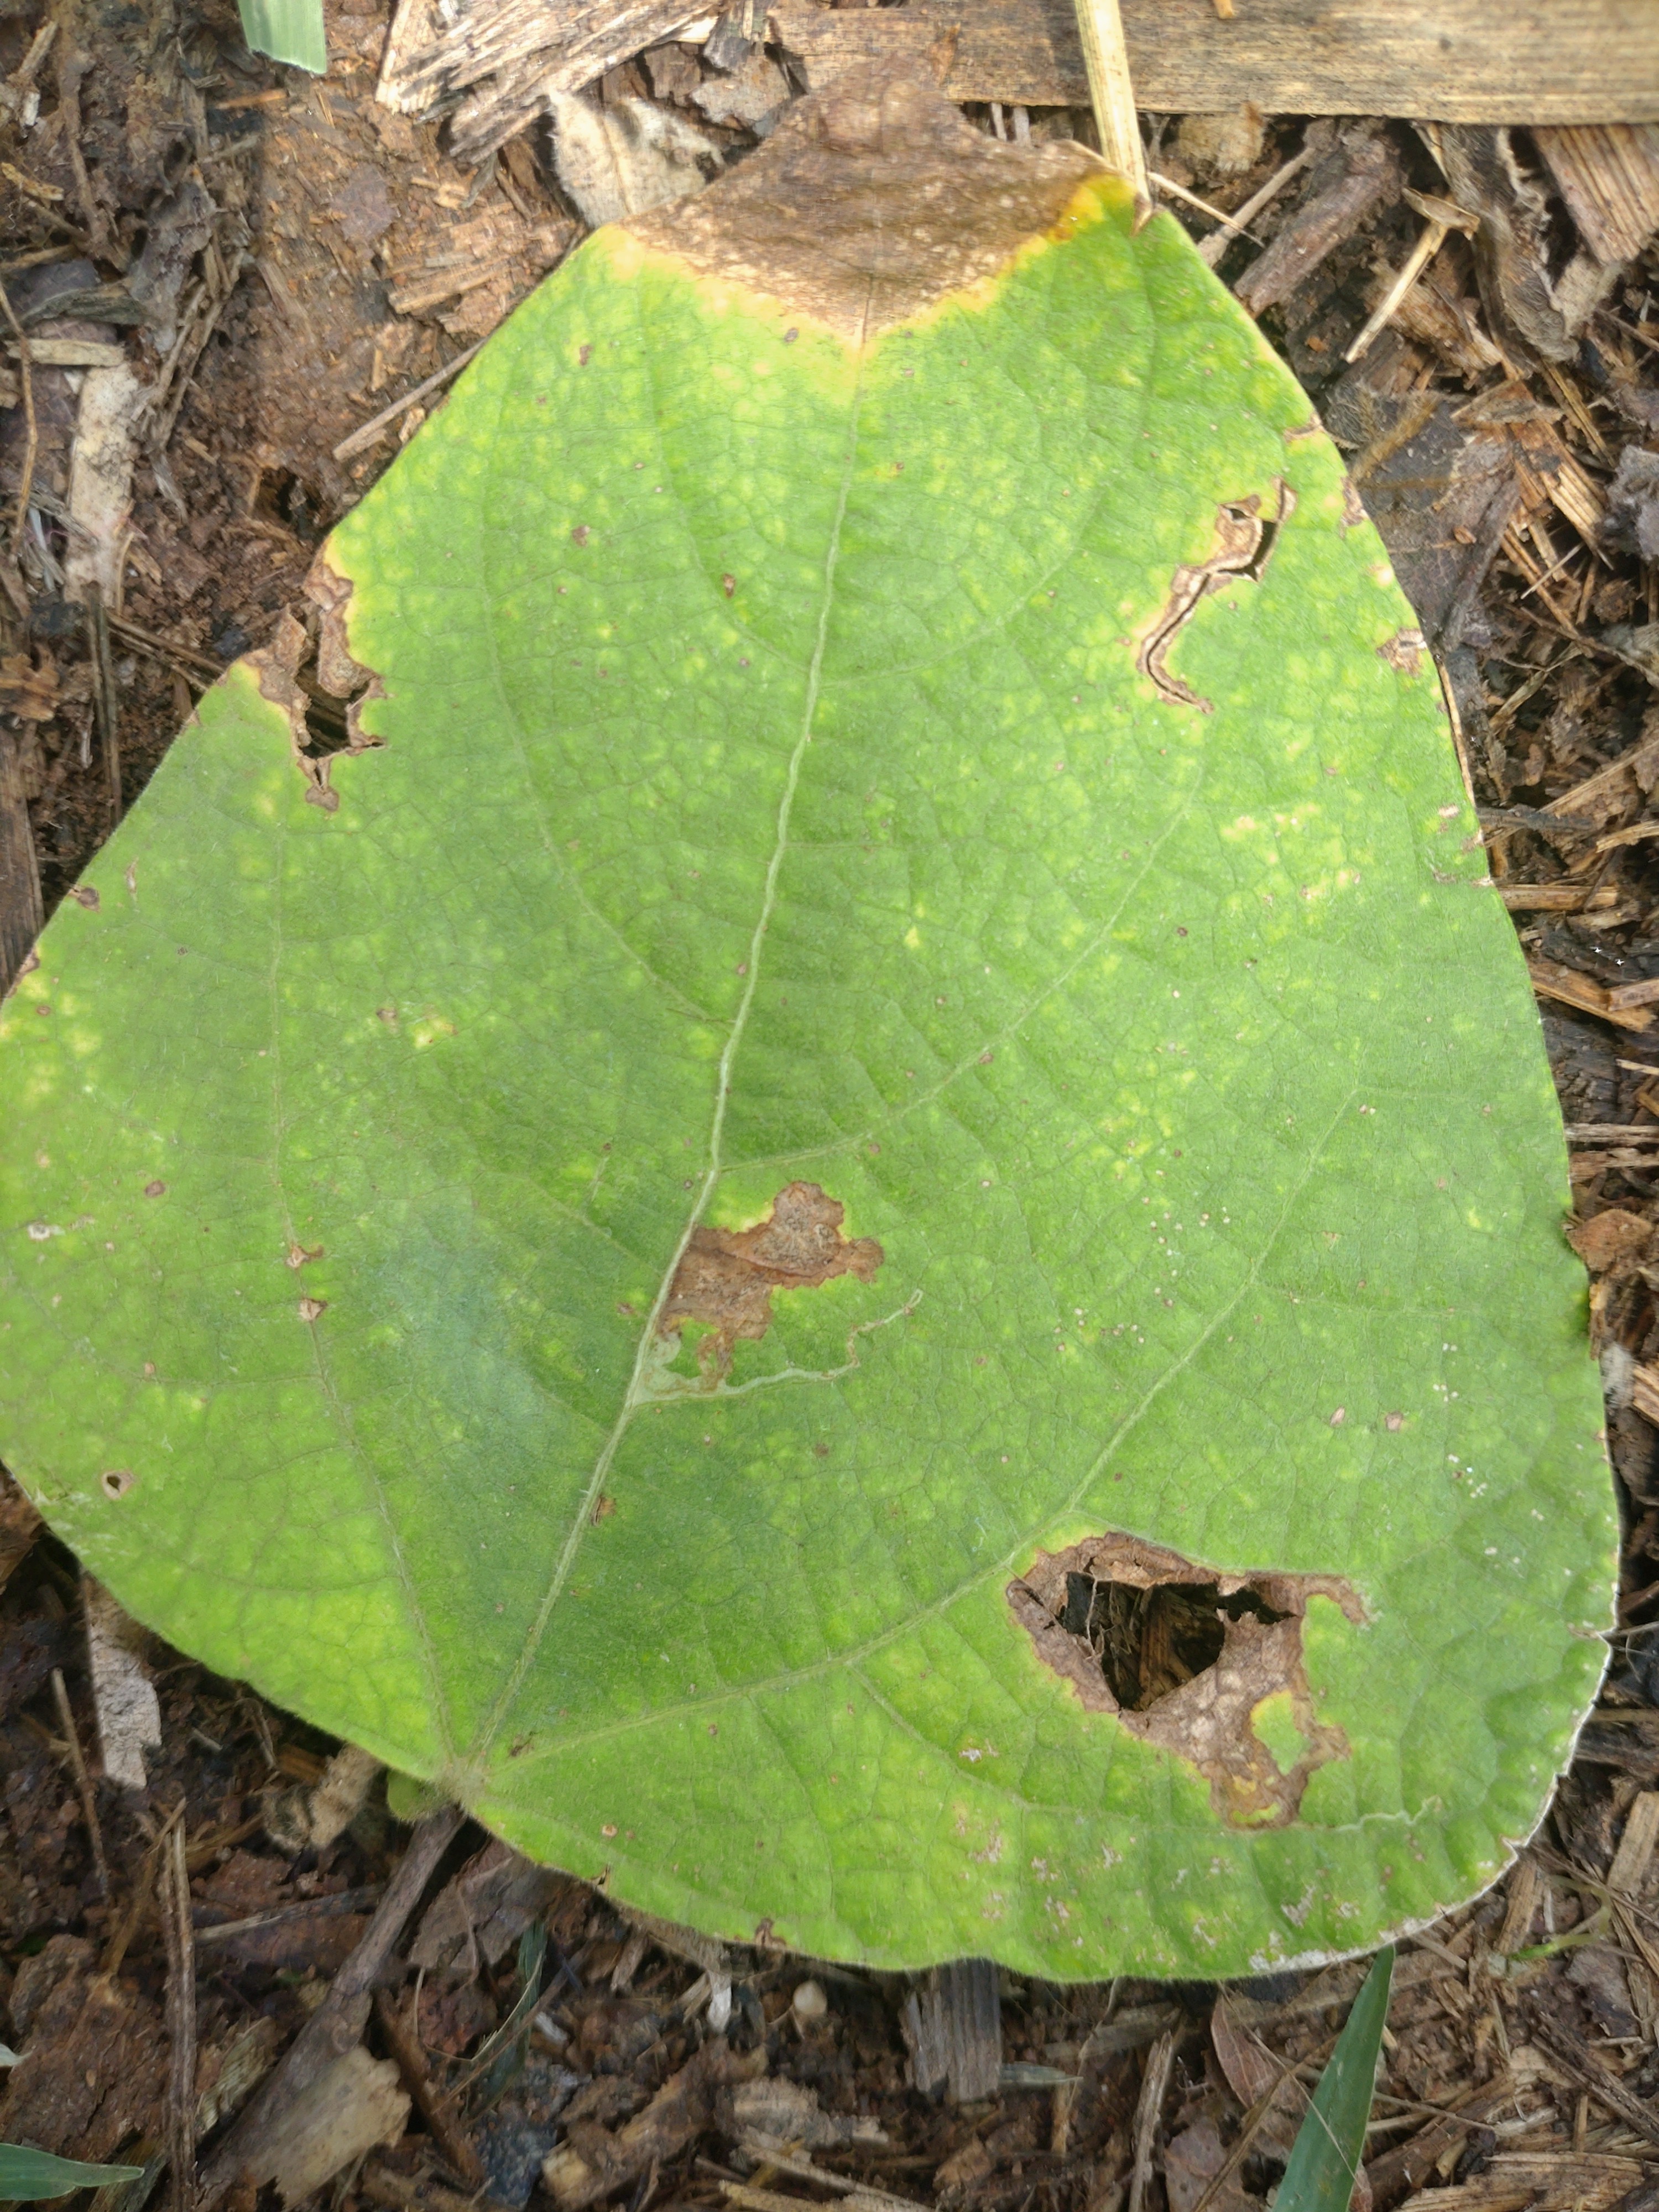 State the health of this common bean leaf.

rust
